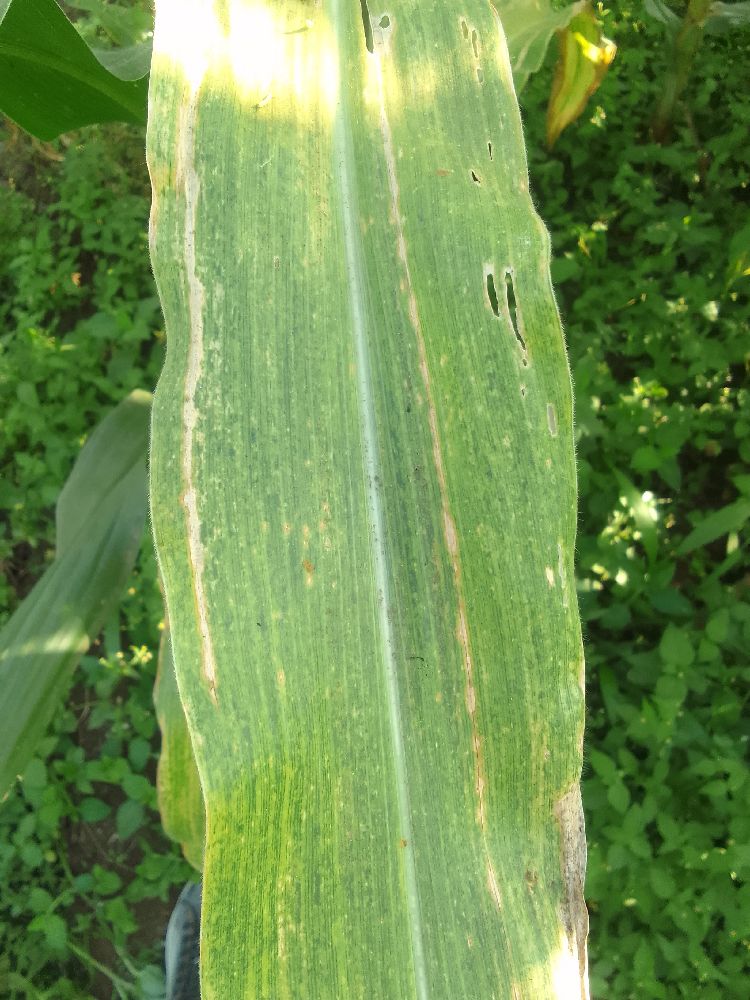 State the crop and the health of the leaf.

maize, maize lethal necrosis
